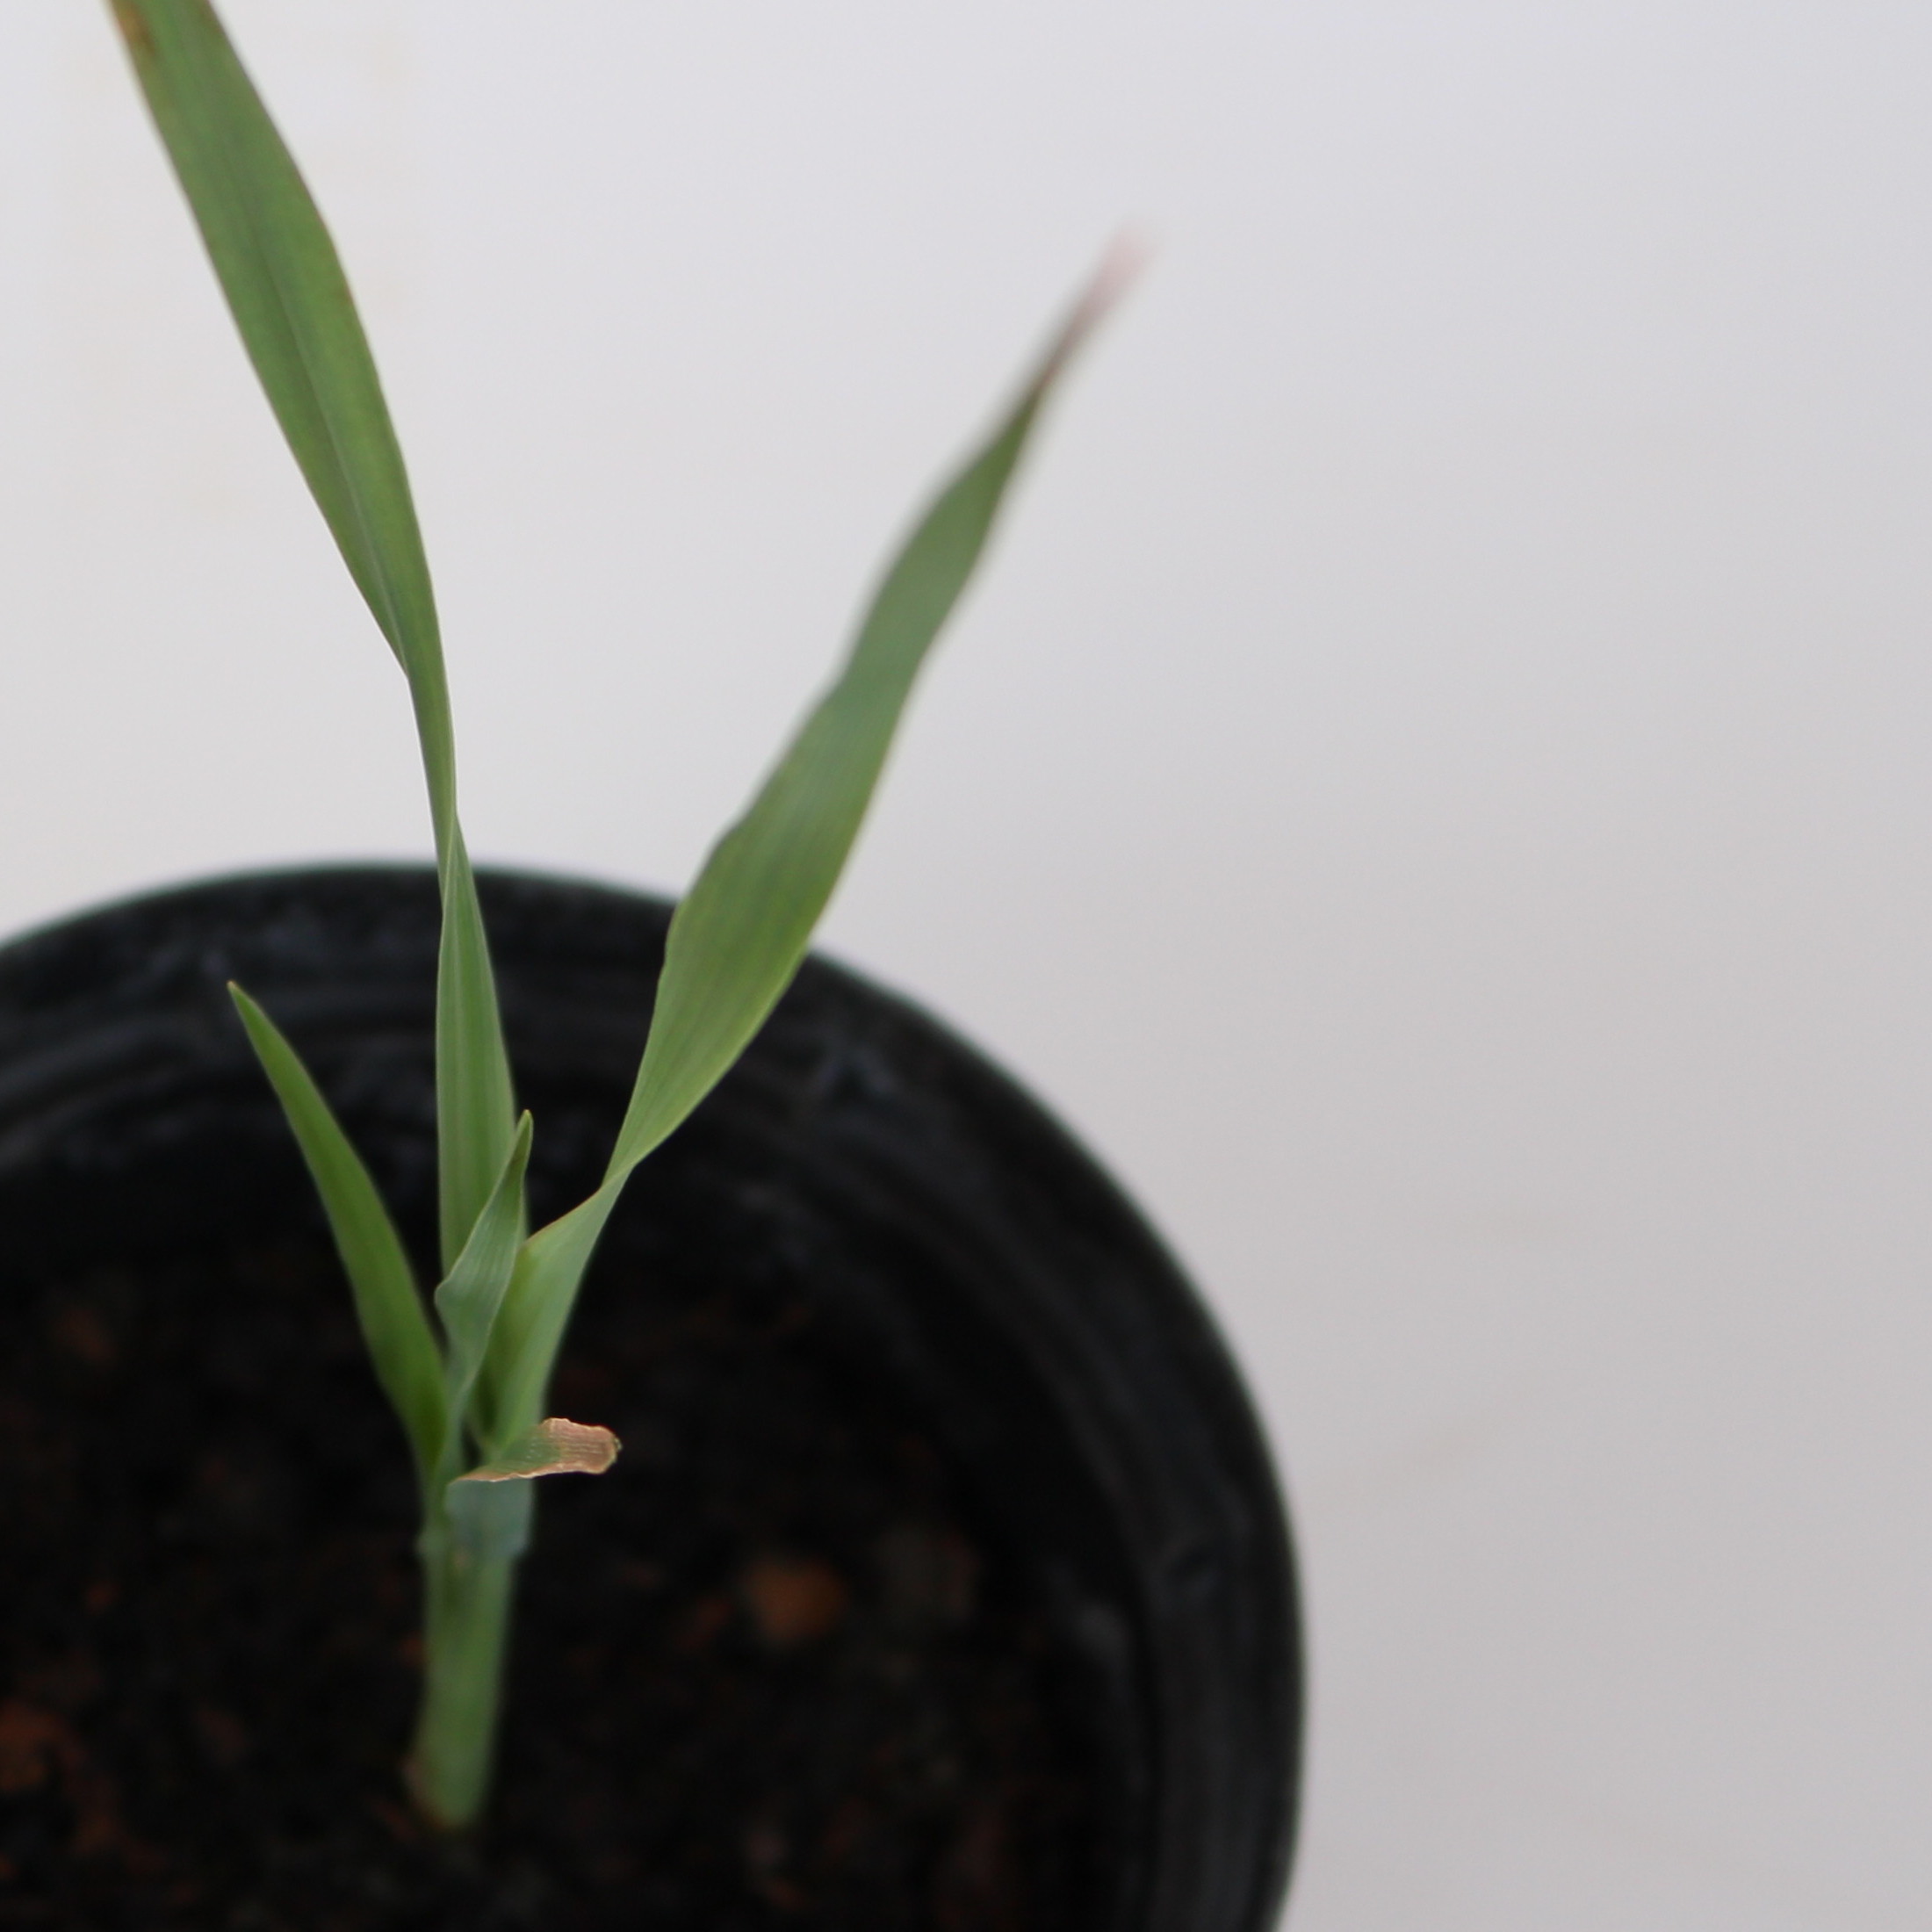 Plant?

Avena sterilis
